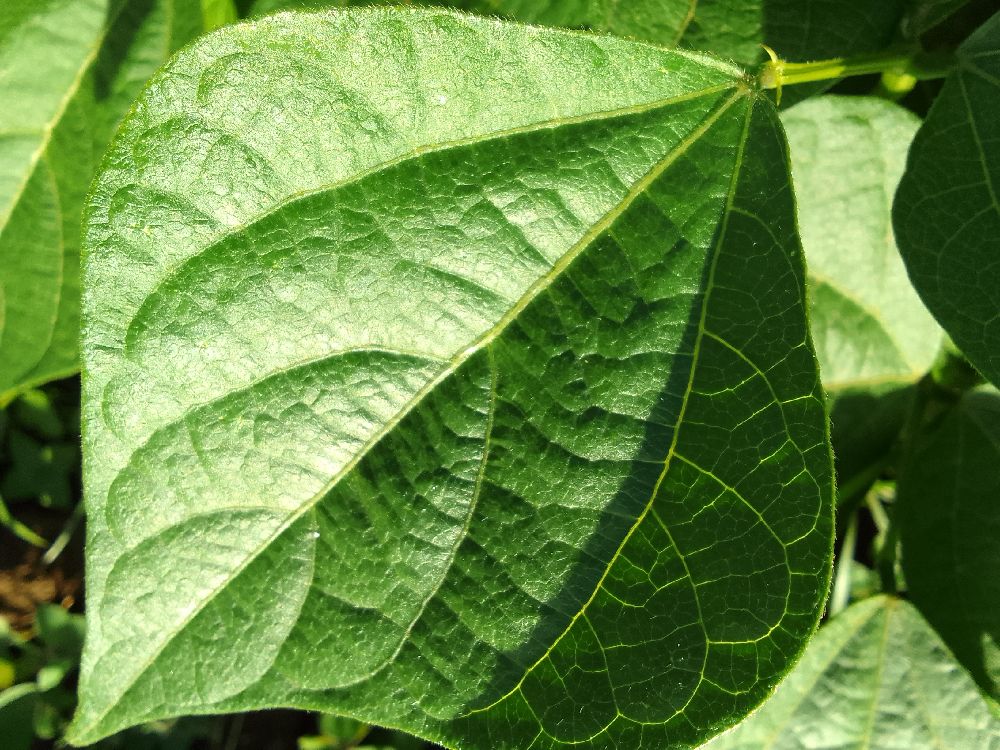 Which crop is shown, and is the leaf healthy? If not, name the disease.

common bean, healthy
